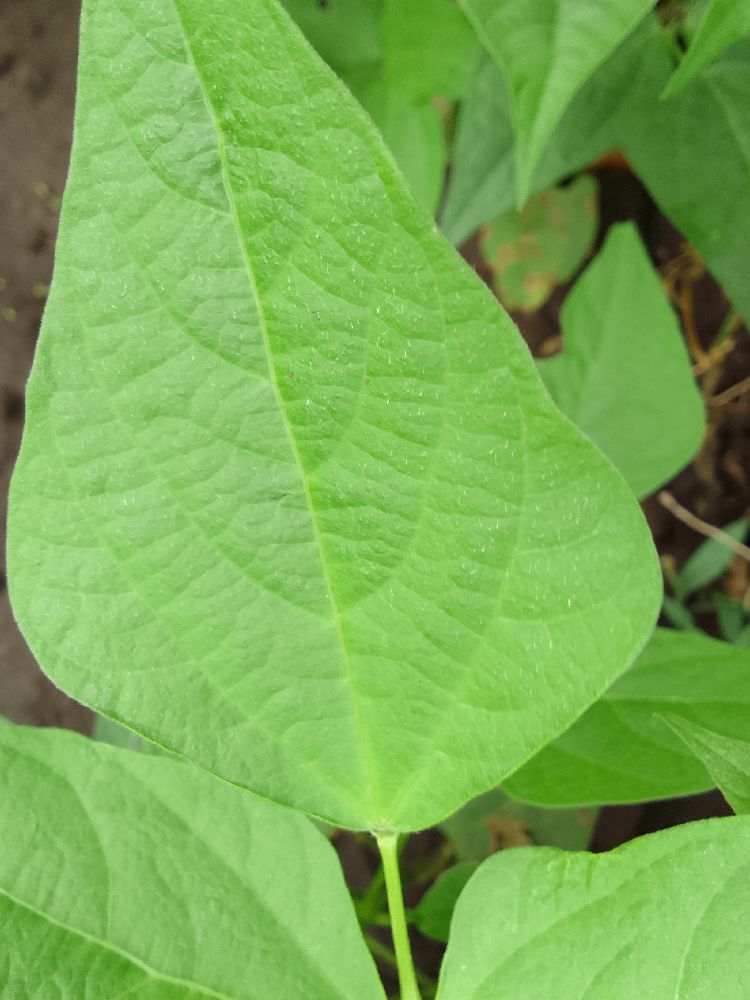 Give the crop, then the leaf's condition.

common bean, healthy
